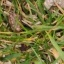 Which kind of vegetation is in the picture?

grass
